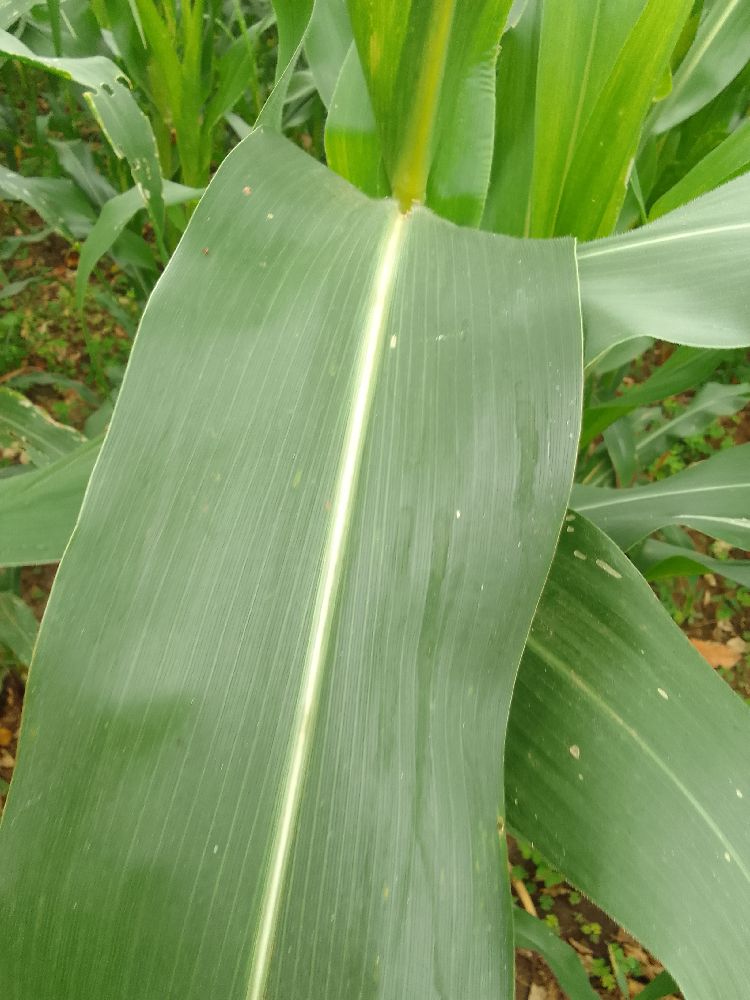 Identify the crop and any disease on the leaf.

maize, healthy
